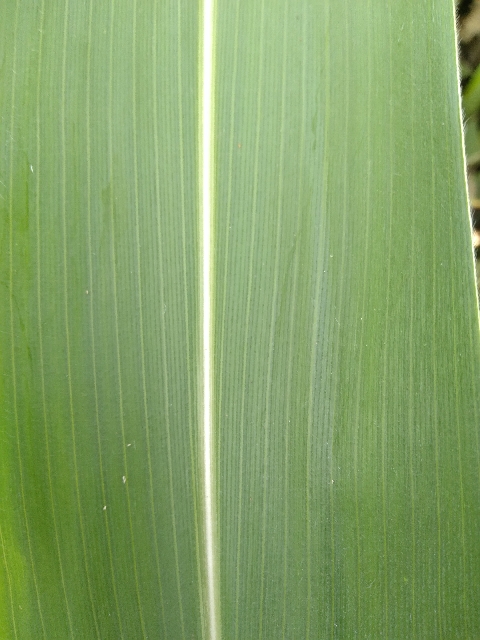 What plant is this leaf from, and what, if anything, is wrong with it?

maize, healthy
